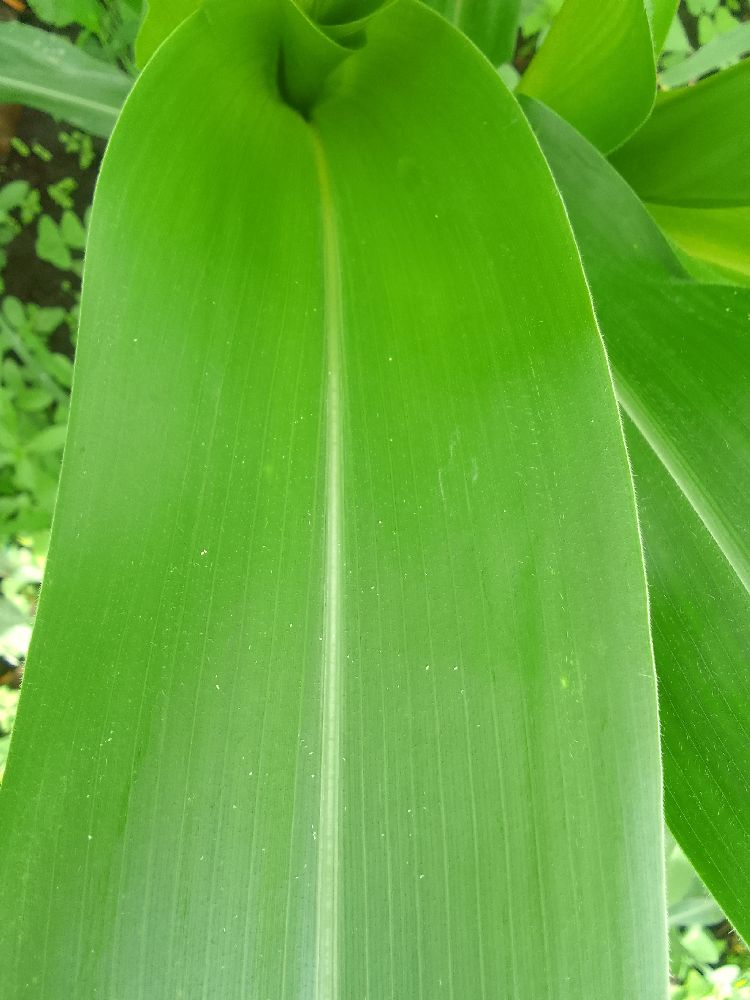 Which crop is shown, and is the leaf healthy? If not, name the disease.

maize, healthy
